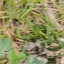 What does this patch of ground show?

unstructured weed
